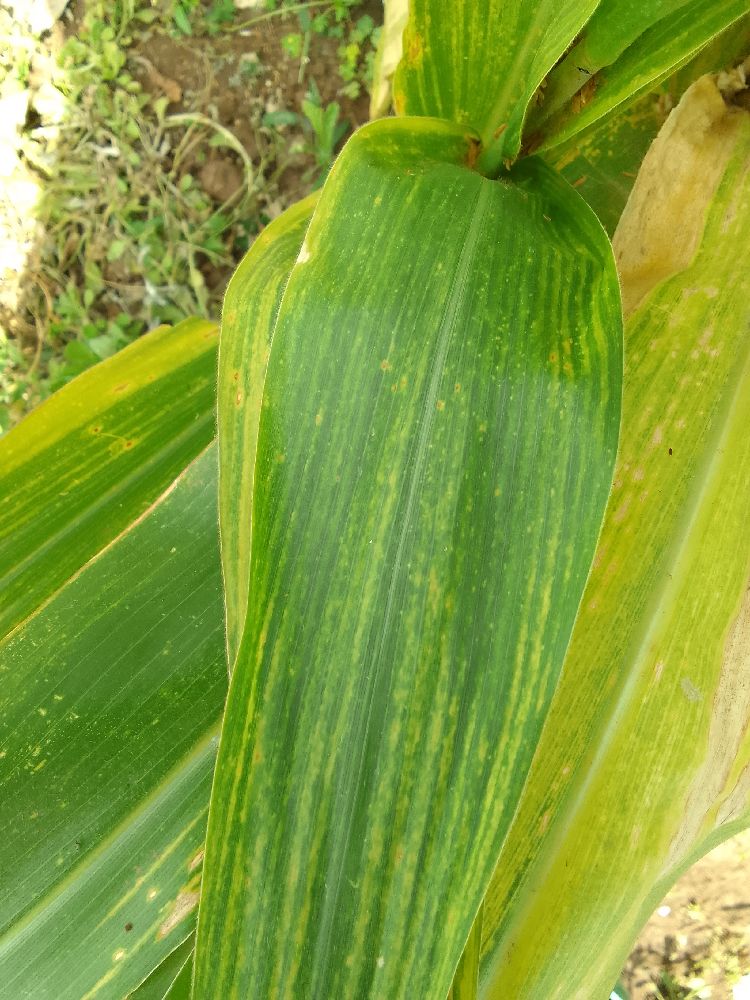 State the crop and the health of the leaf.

maize, maize lethal necrosis
